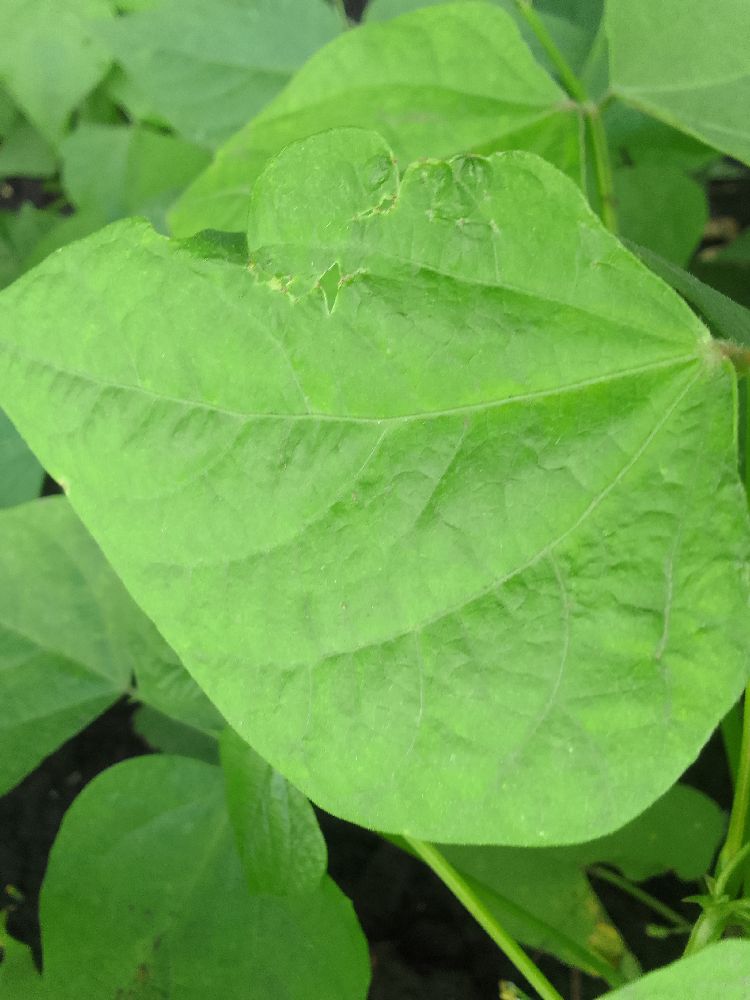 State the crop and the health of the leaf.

common bean, healthy
